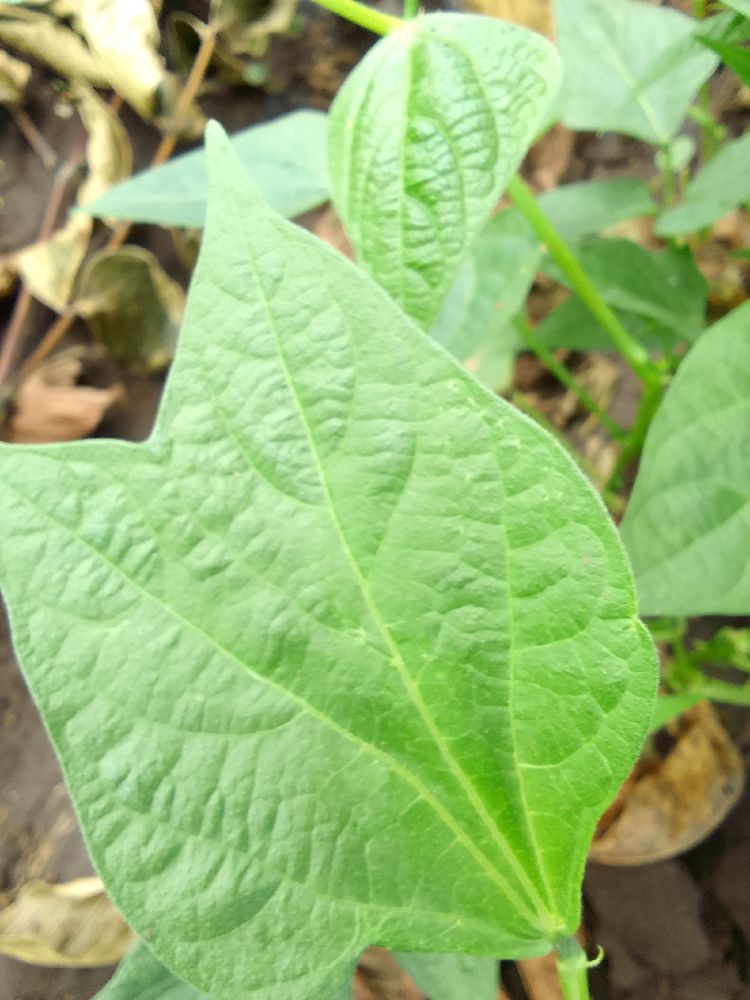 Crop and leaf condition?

common bean, healthy
